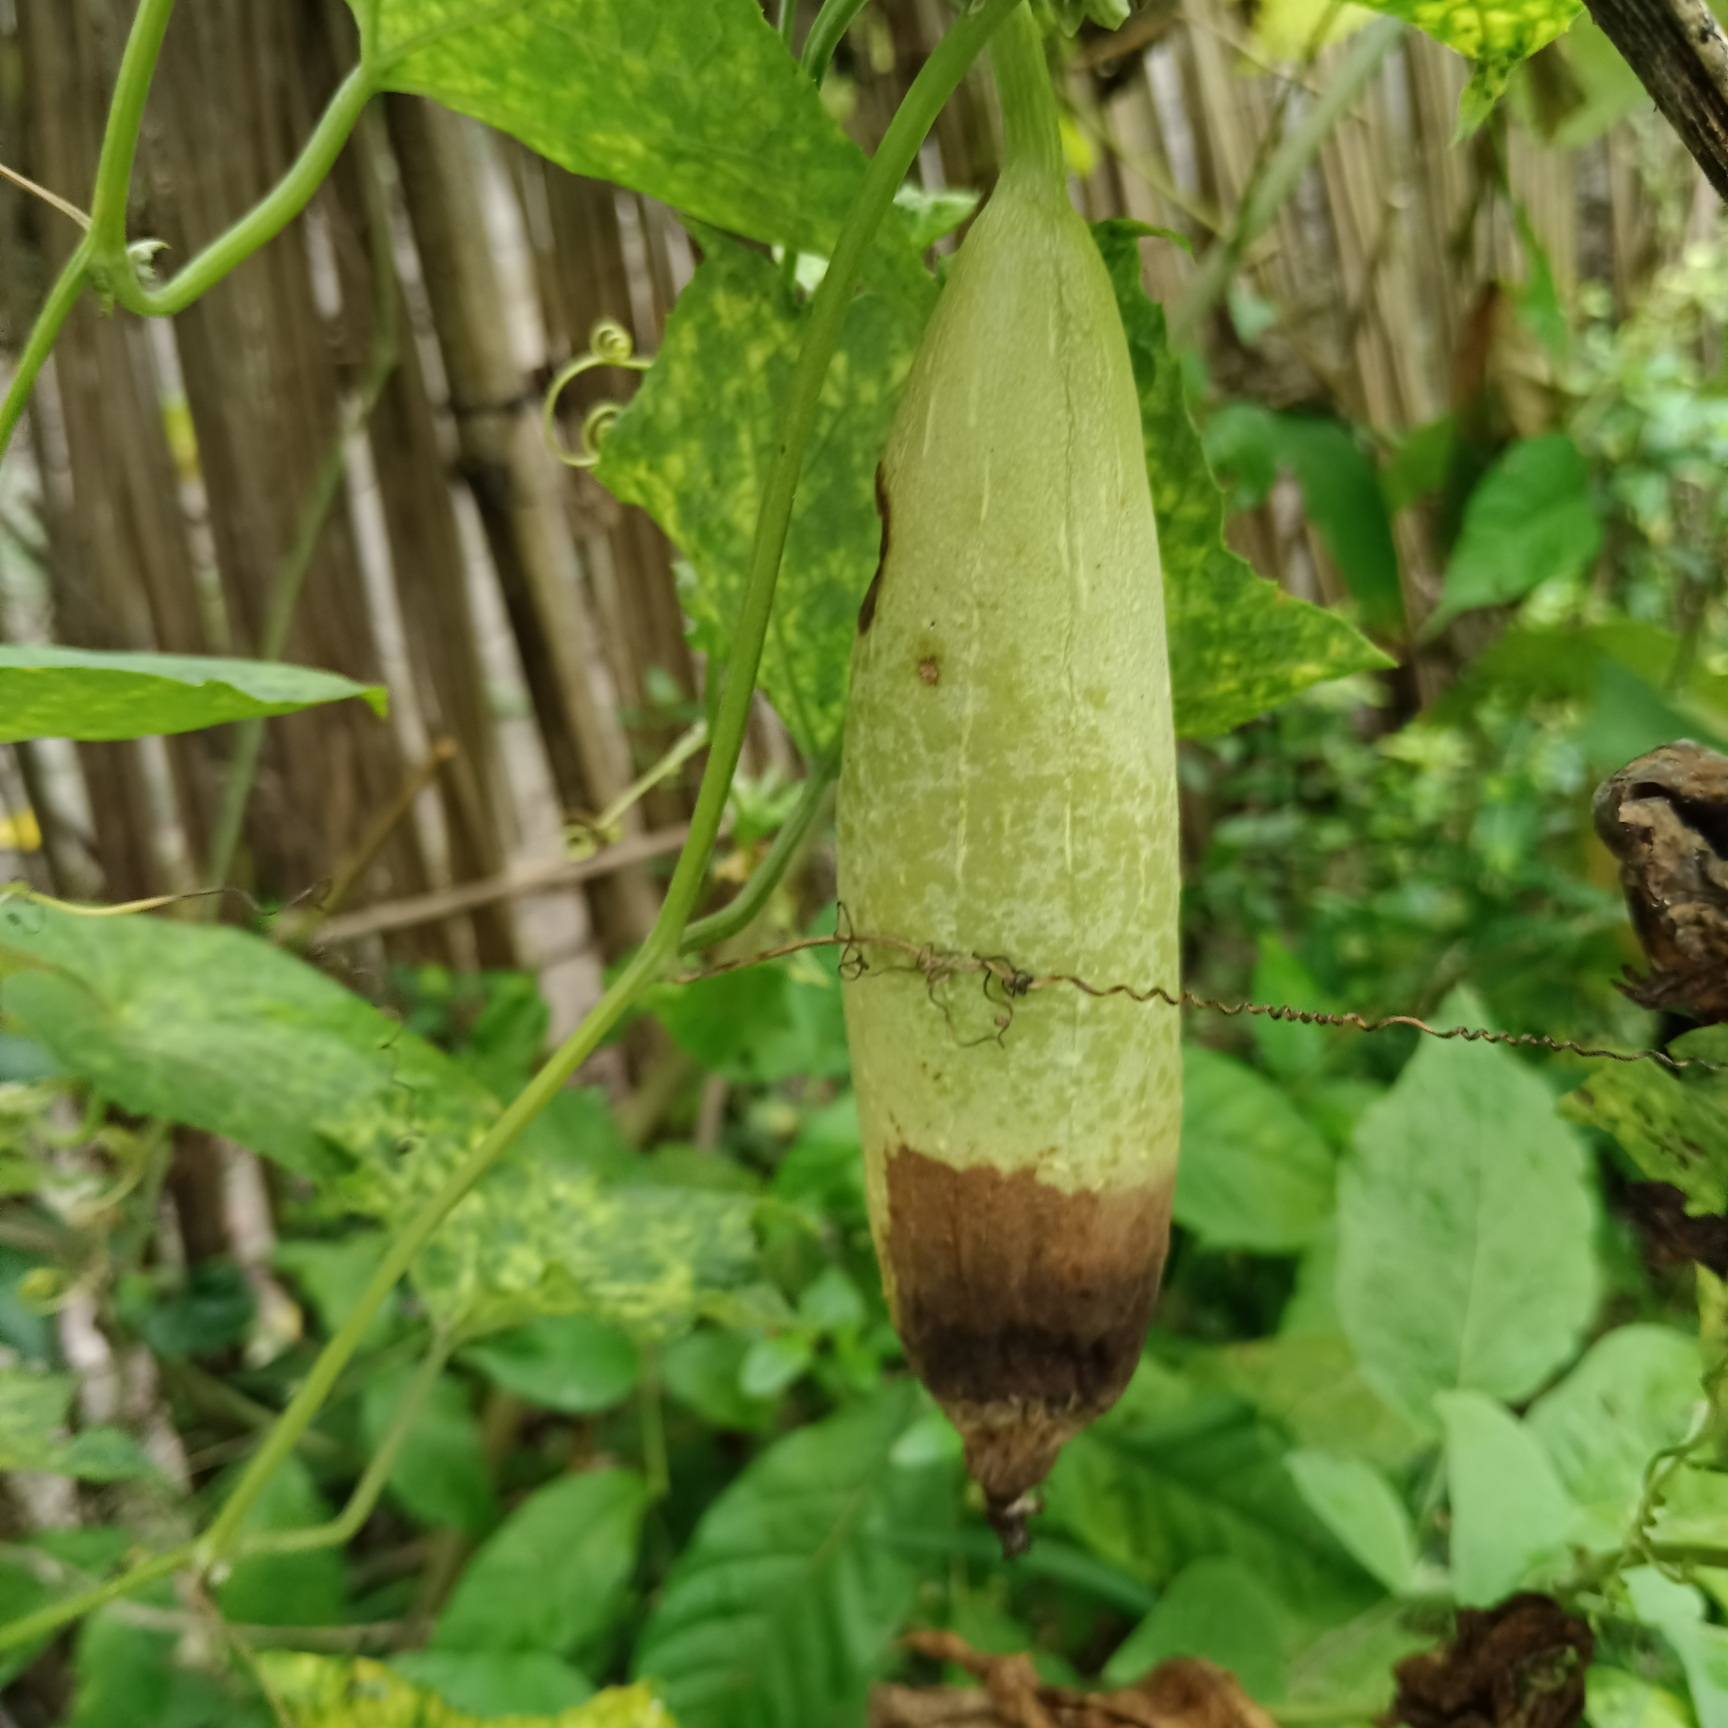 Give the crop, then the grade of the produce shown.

luffa, faulty
